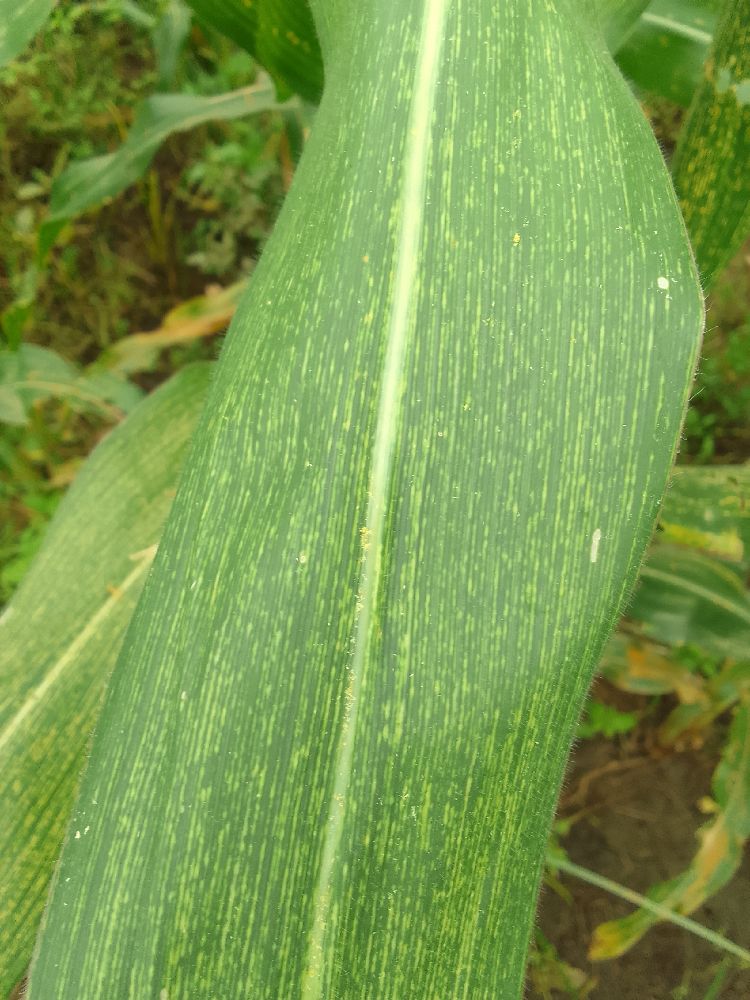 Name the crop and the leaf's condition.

maize, maize streak virus
